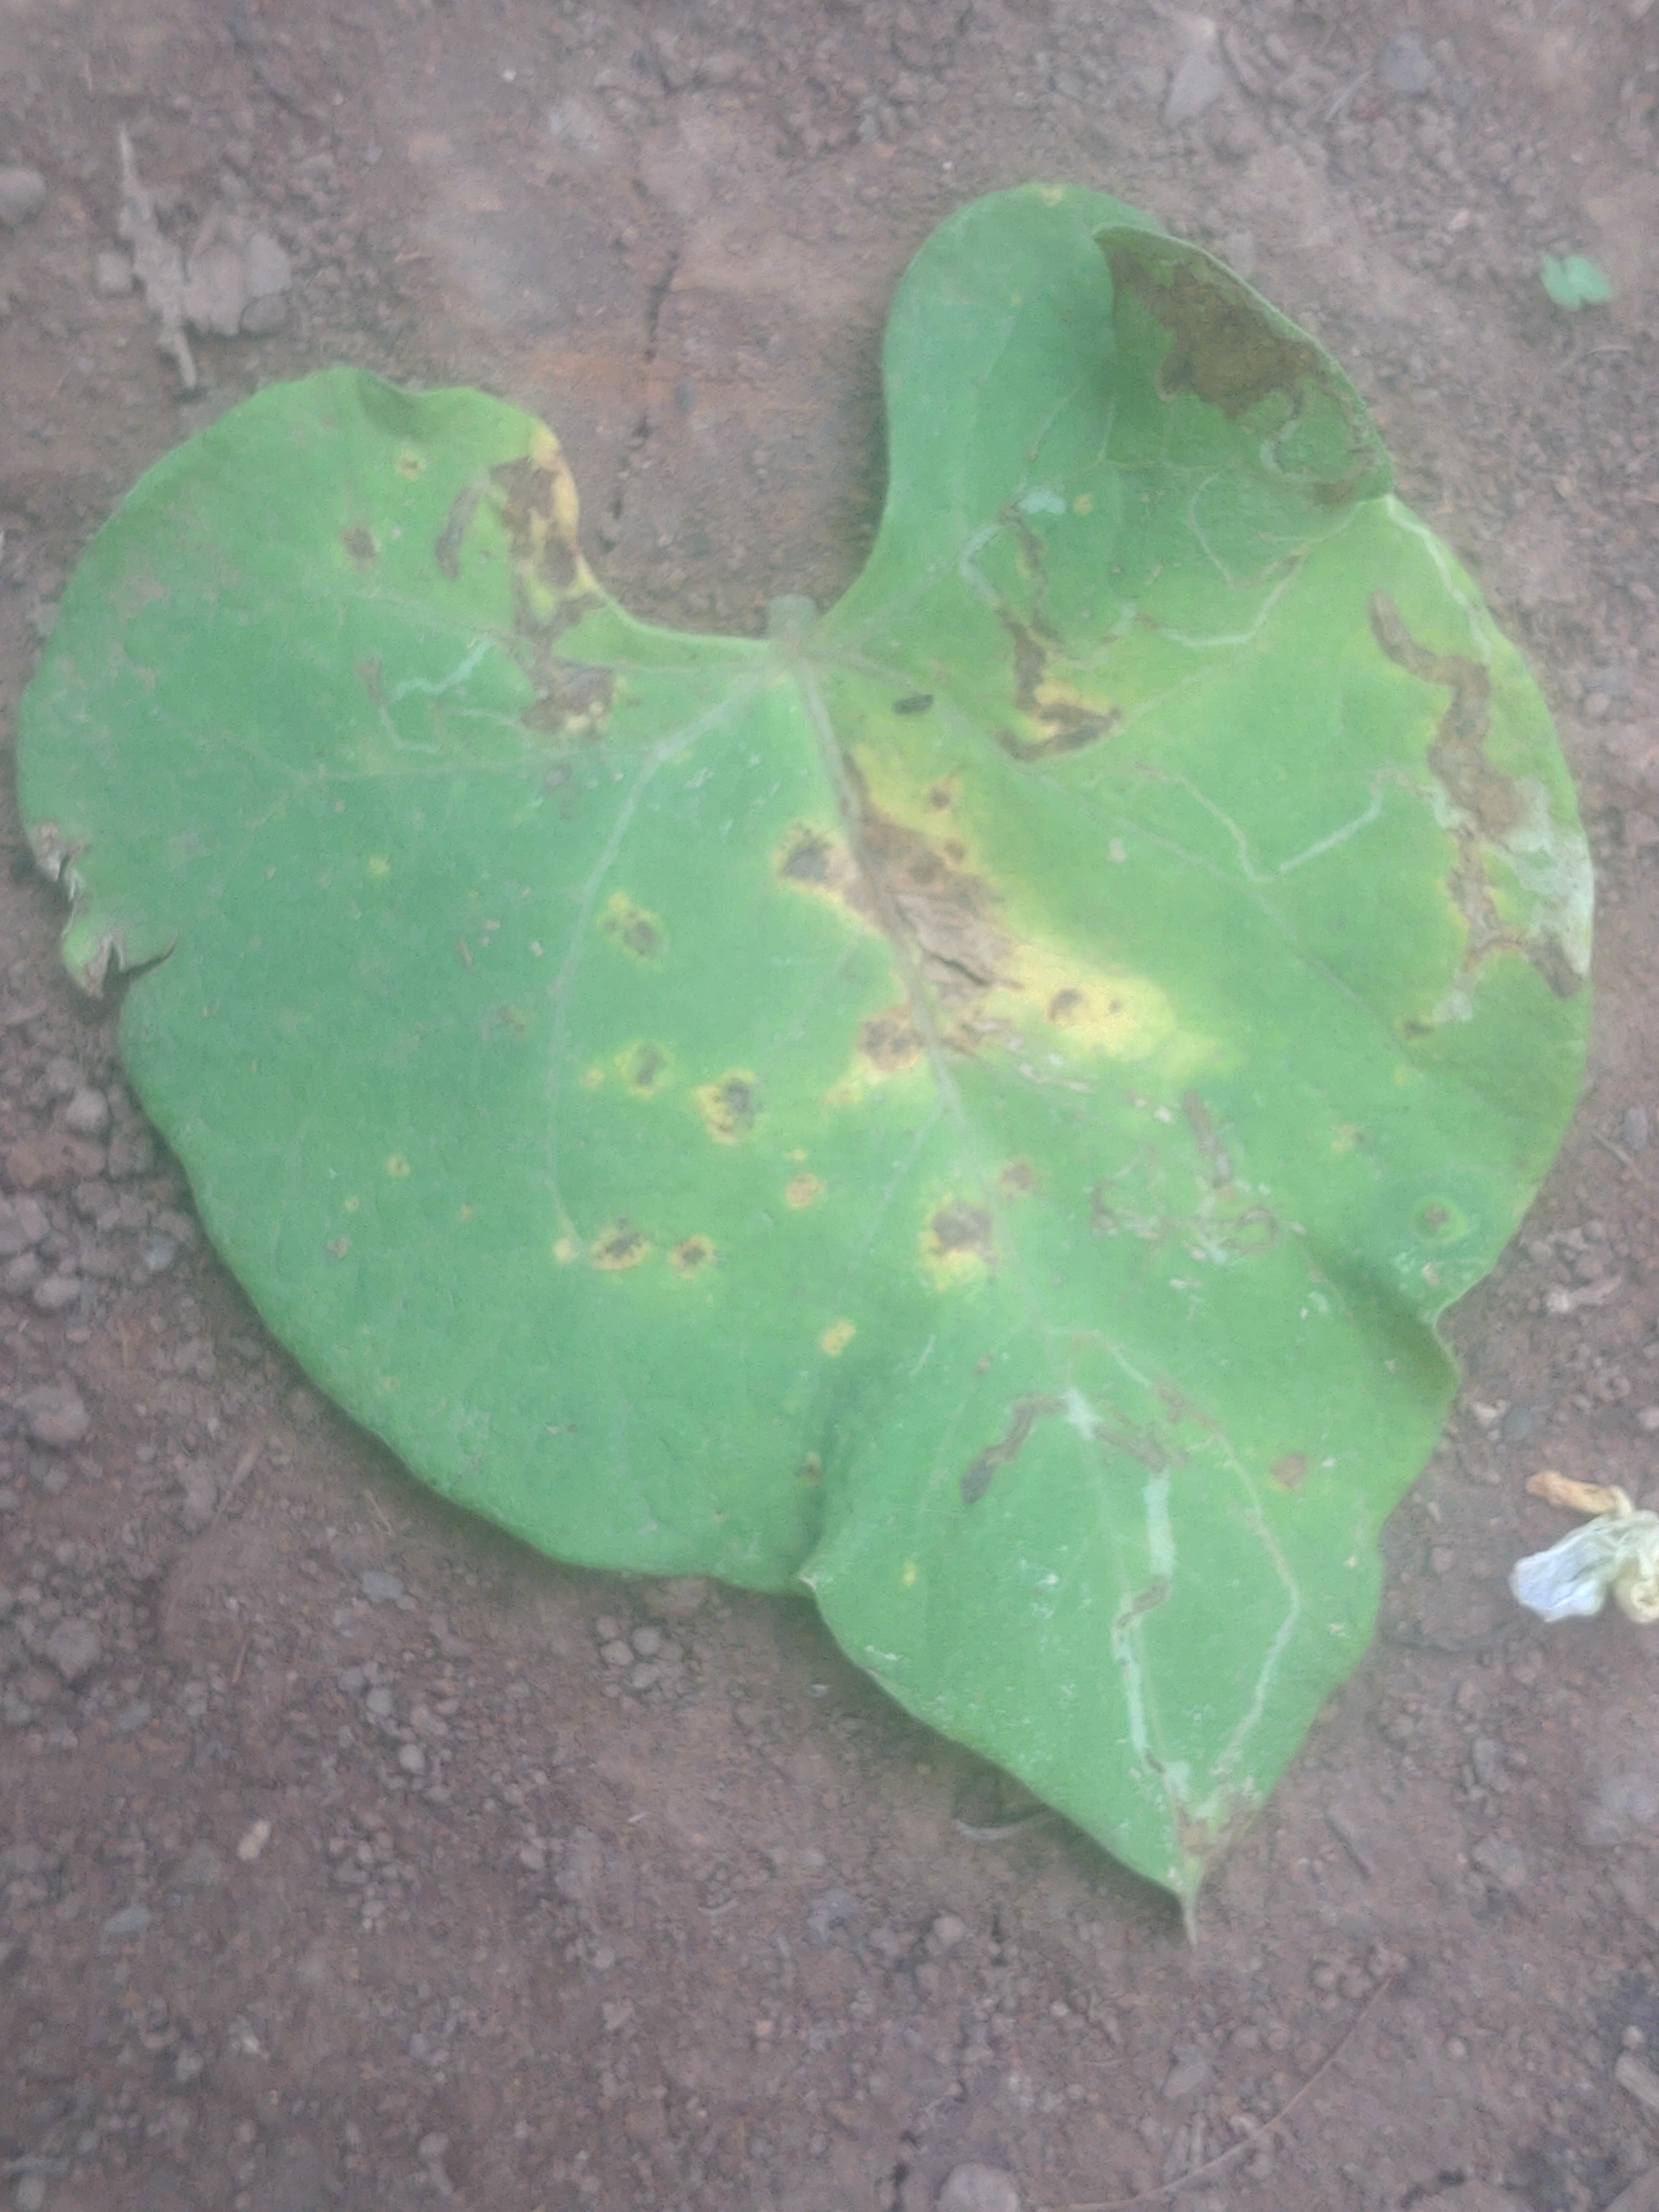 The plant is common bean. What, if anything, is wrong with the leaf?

rust
